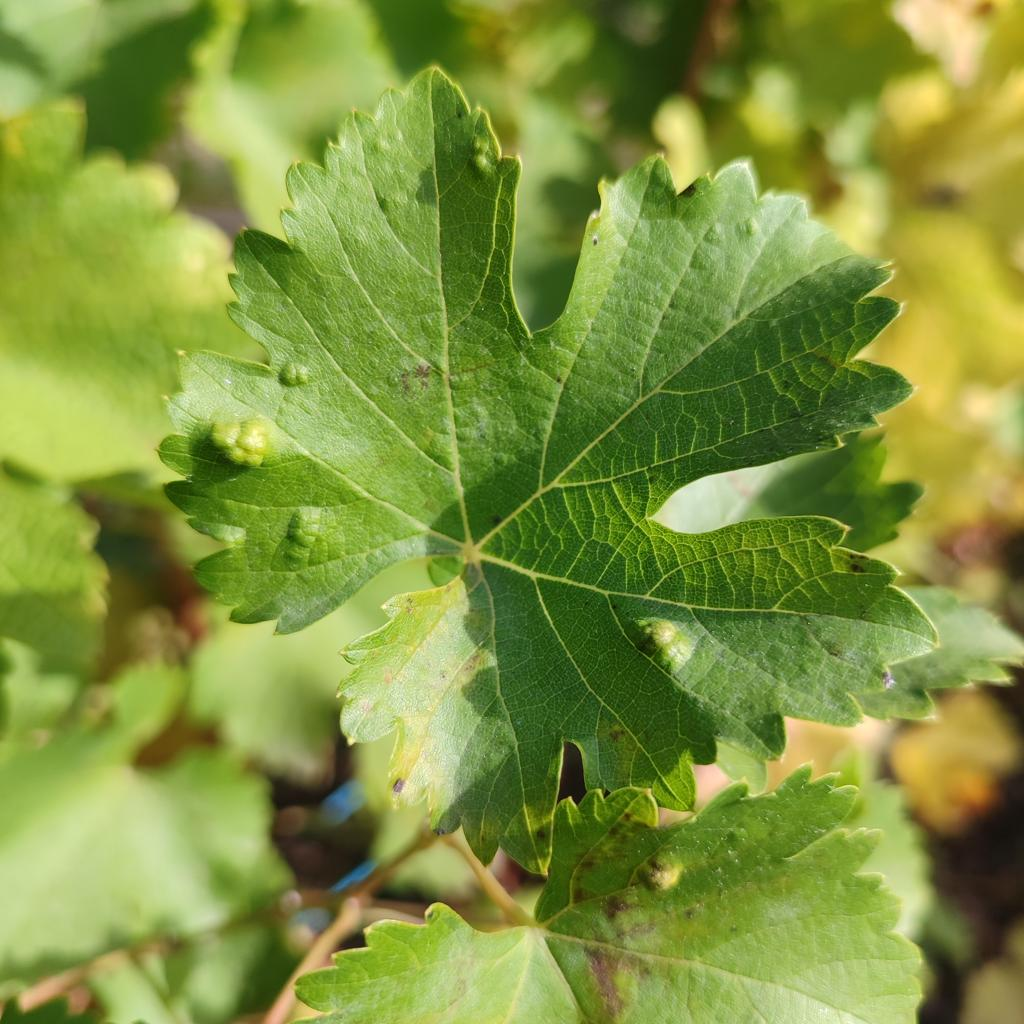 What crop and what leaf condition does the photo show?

grapevine, erineum mite
